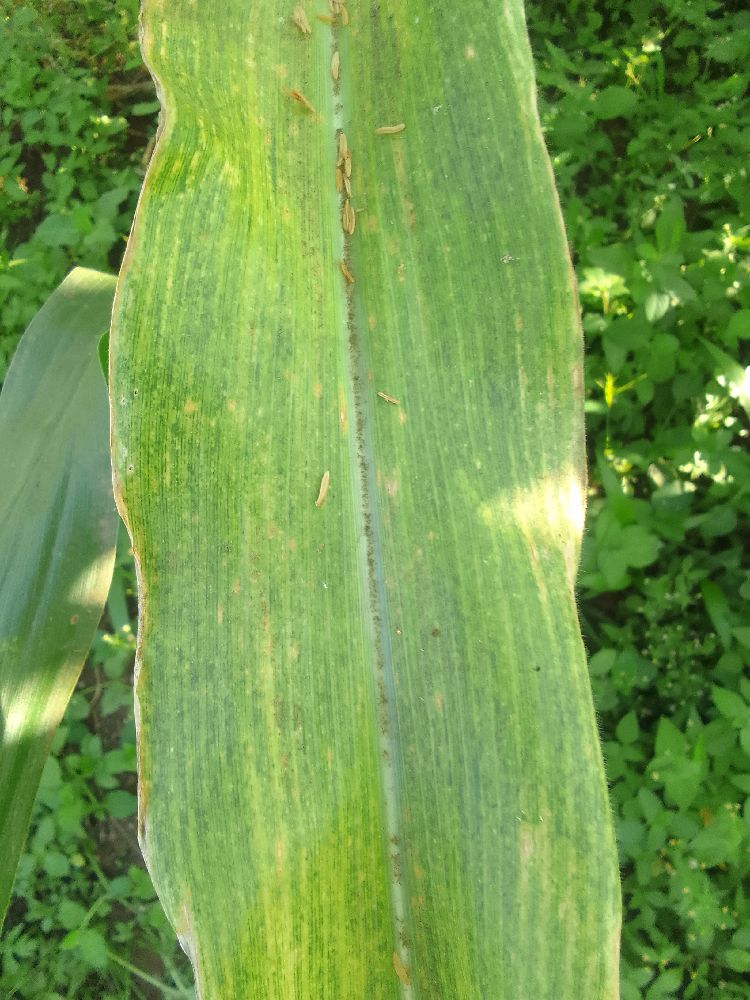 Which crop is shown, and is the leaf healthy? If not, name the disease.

maize, maize lethal necrosis
